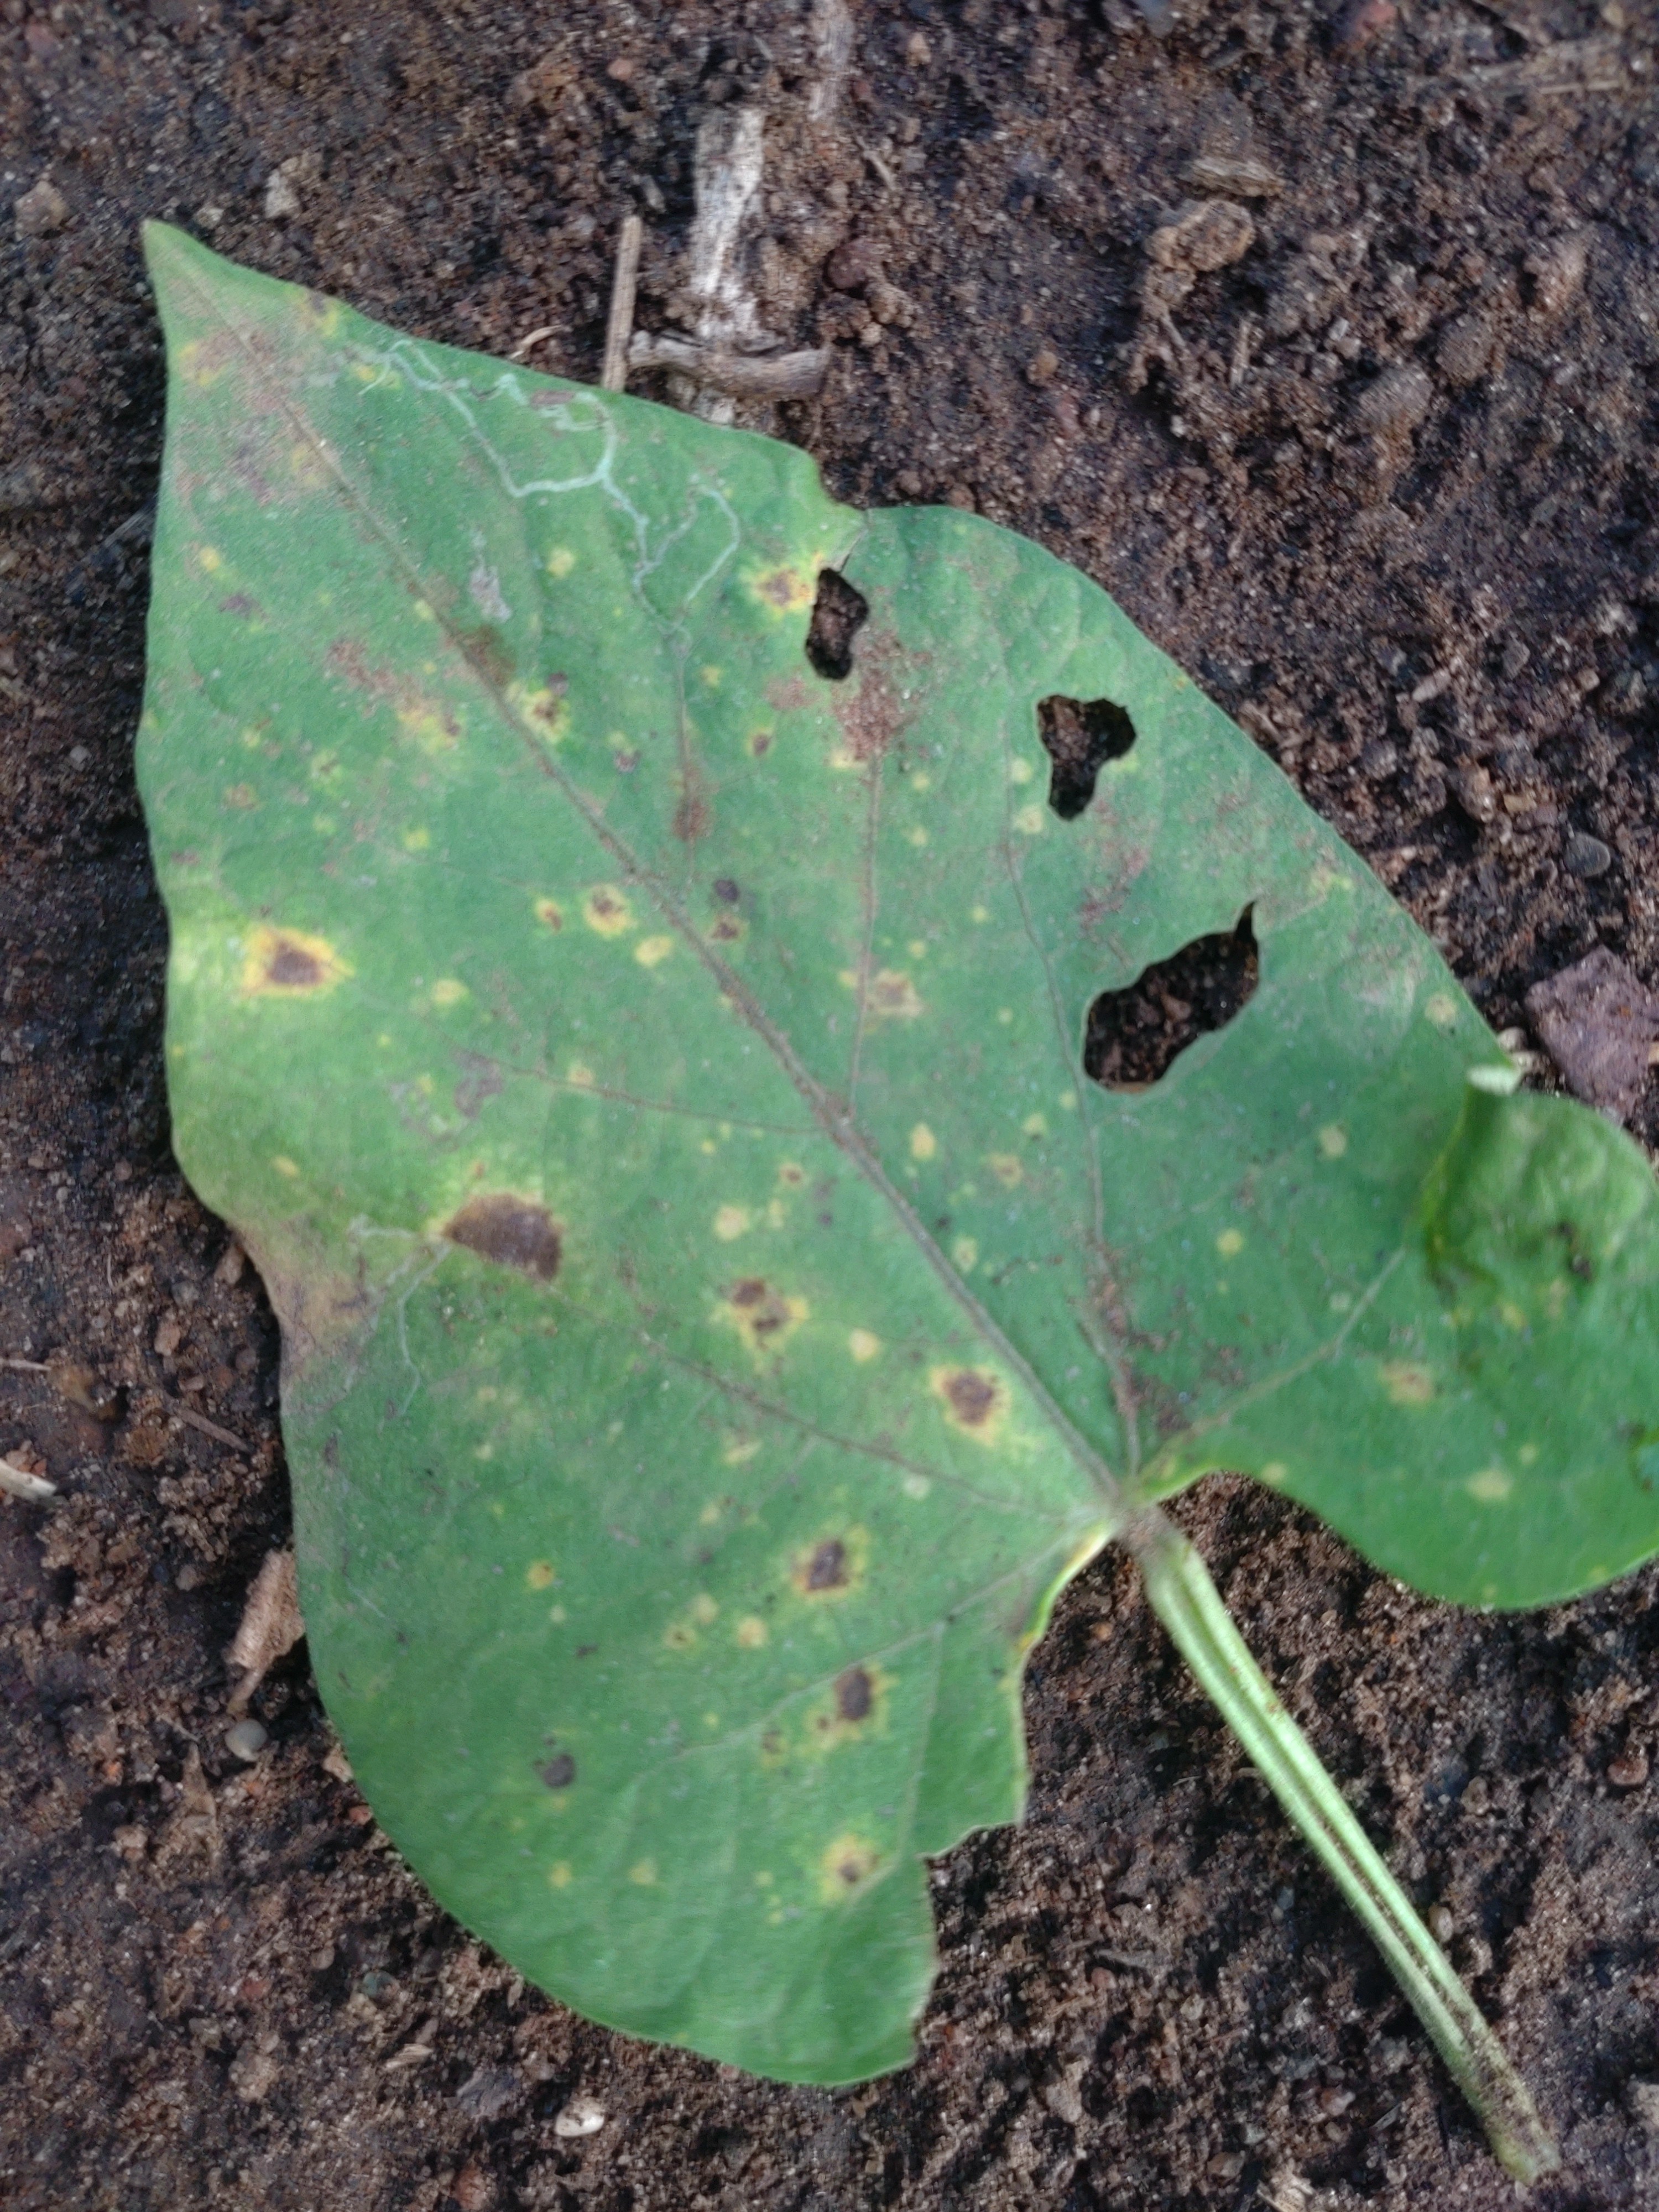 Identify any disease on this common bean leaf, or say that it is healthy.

rust
